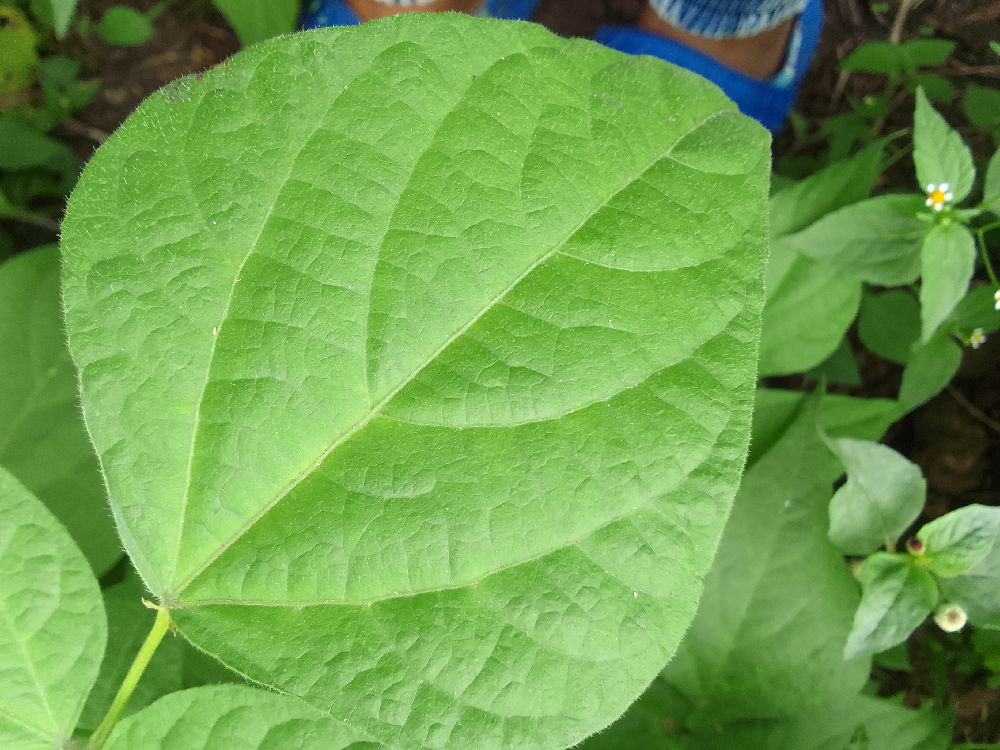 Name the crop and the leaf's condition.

common bean, healthy
